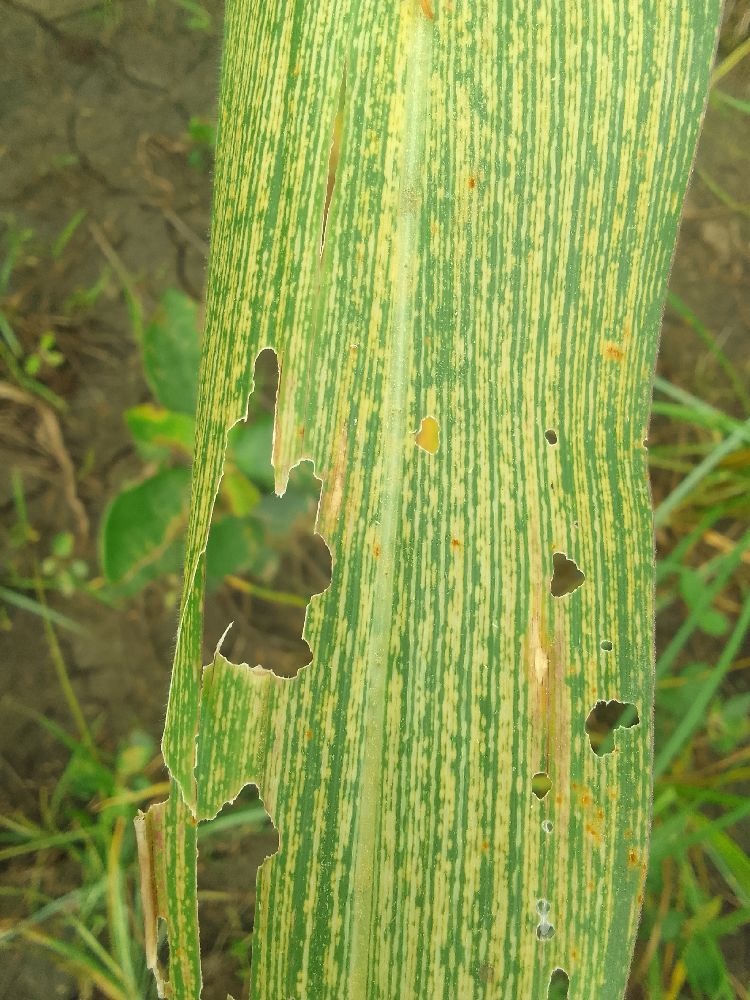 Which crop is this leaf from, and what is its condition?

maize, maize streak virus
